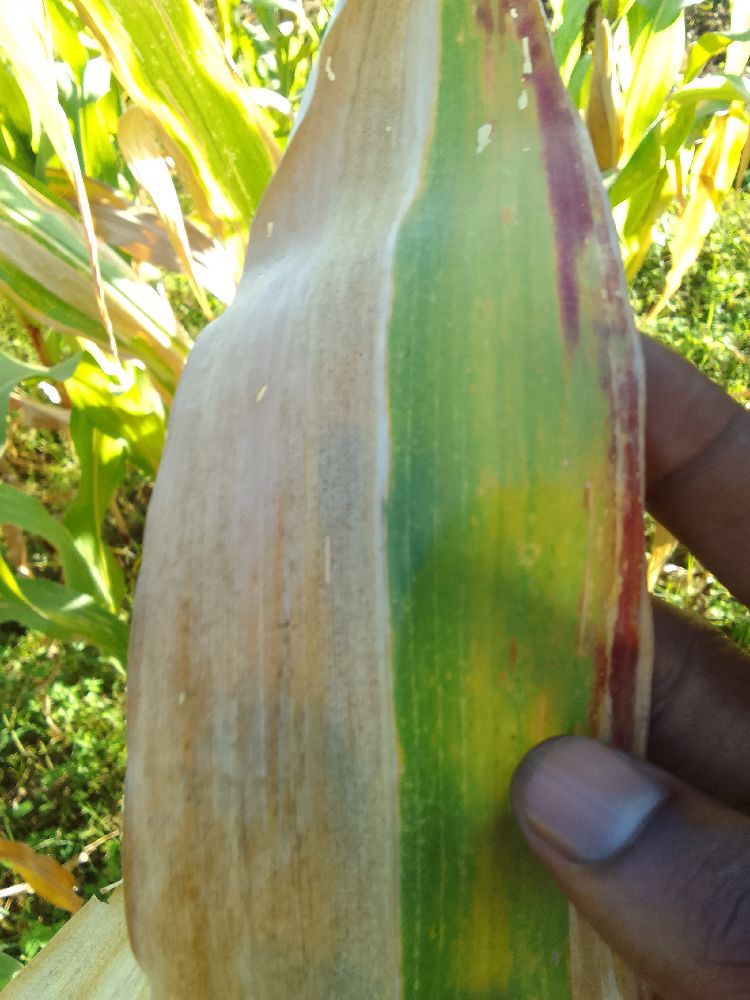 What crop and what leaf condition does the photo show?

maize, maize lethal necrosis
